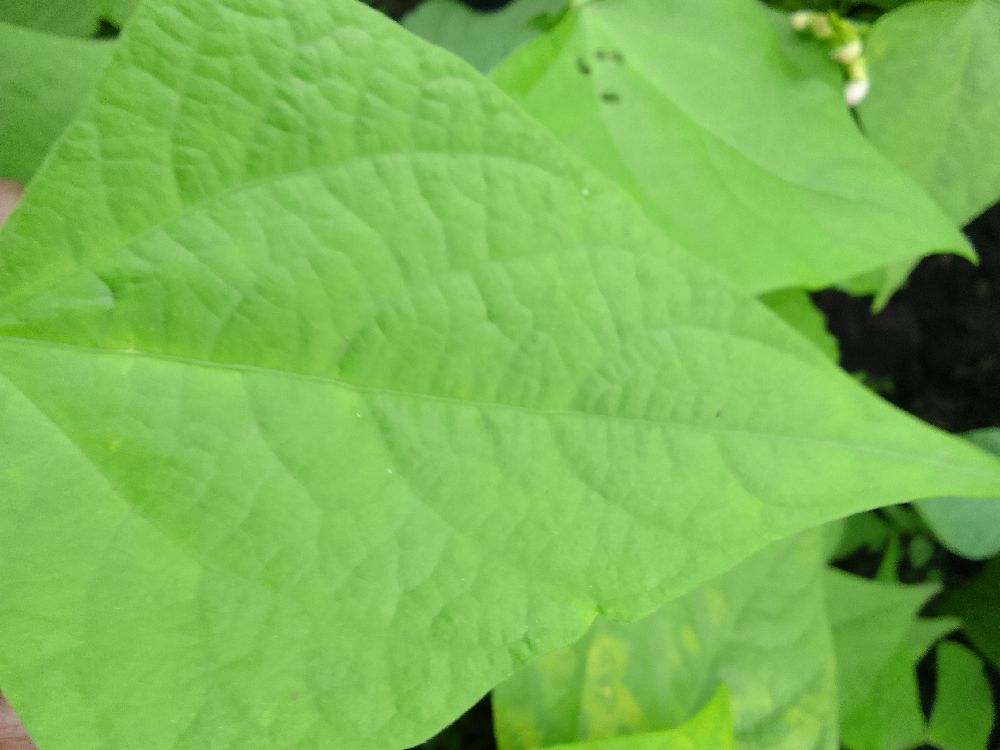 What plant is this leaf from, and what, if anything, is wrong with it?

common bean, healthy
